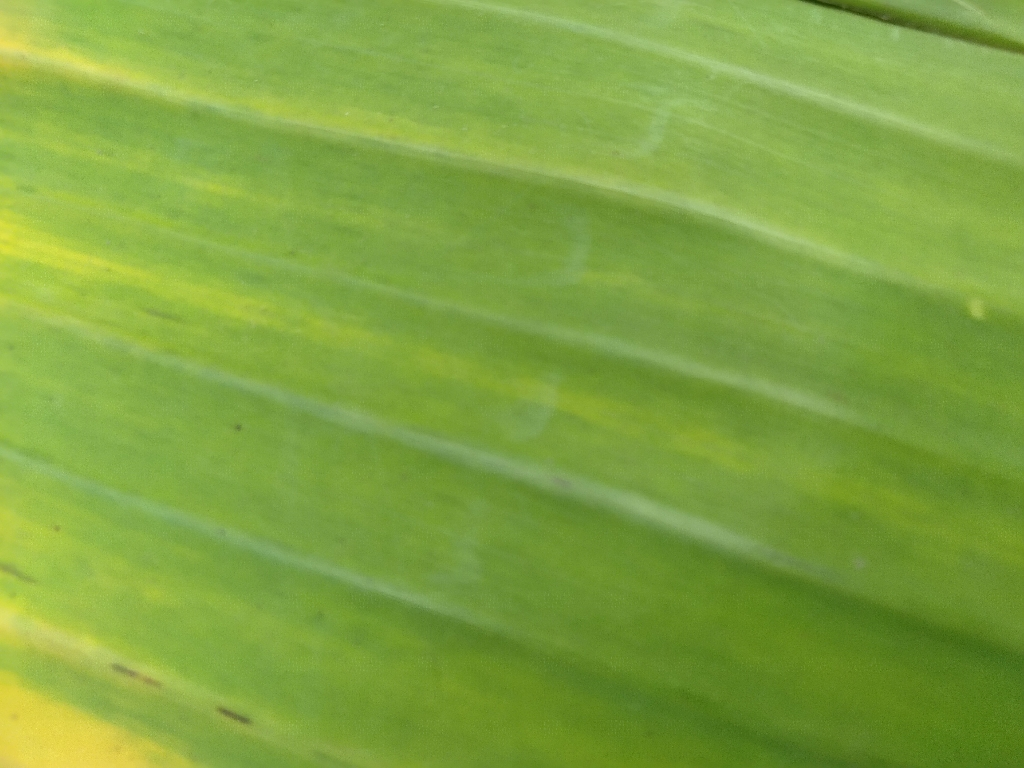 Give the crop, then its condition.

banana, fusarium wilt race 1
